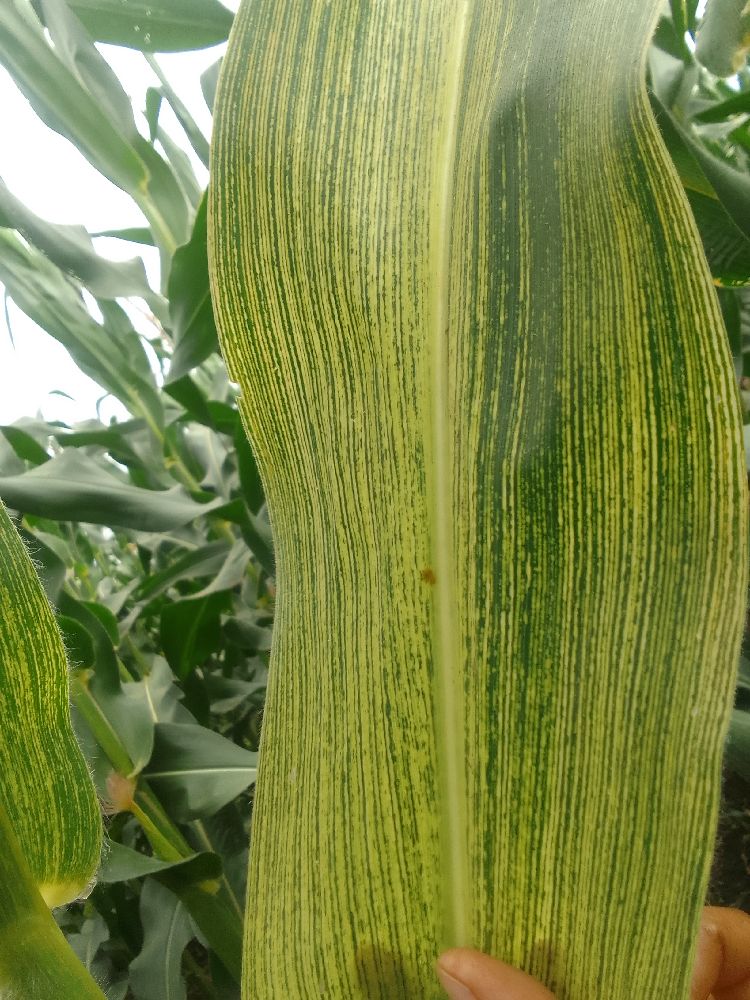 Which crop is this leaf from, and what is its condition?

maize, maize streak virus
